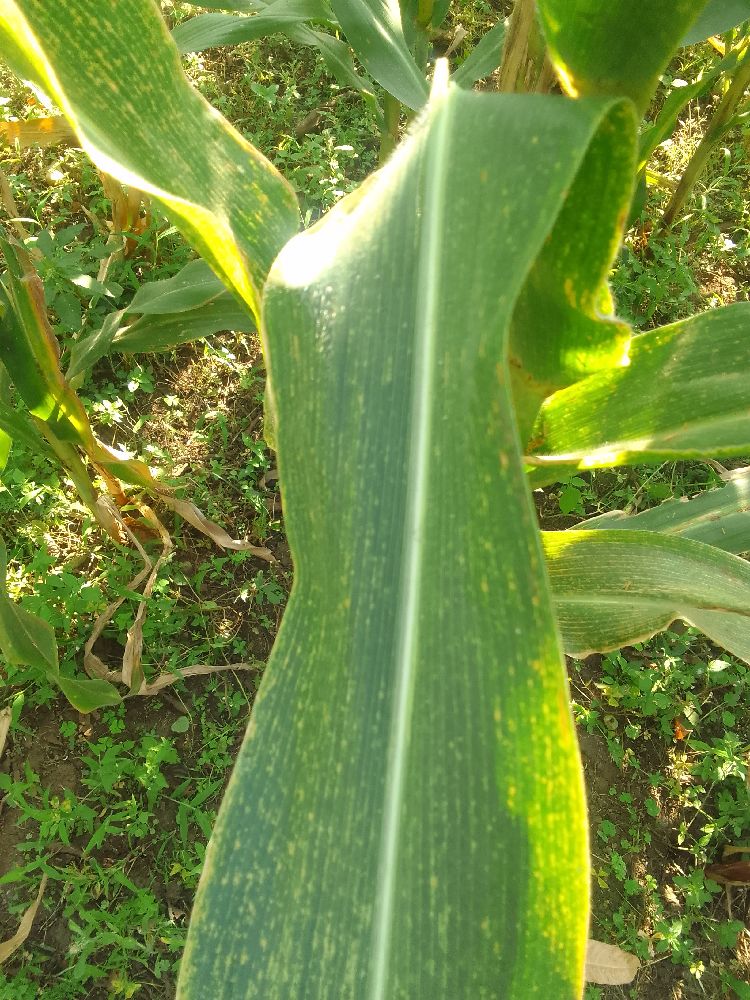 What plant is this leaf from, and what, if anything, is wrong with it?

maize, maize lethal necrosis
